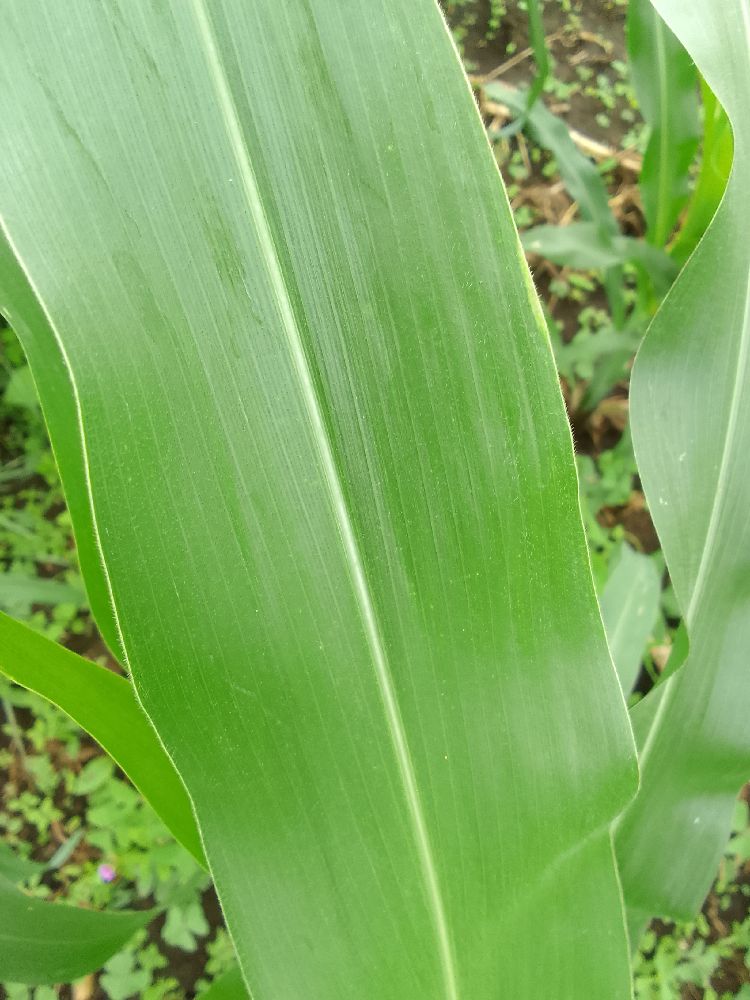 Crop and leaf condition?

maize, healthy
